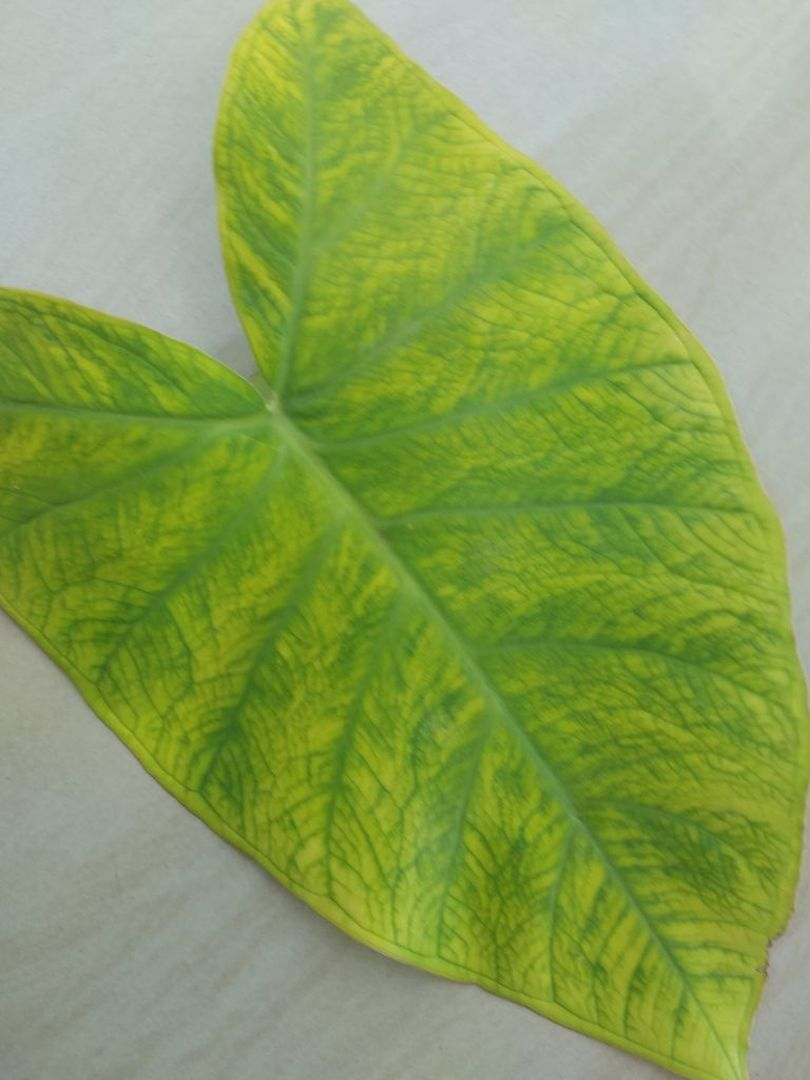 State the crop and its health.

taro, mosaic
